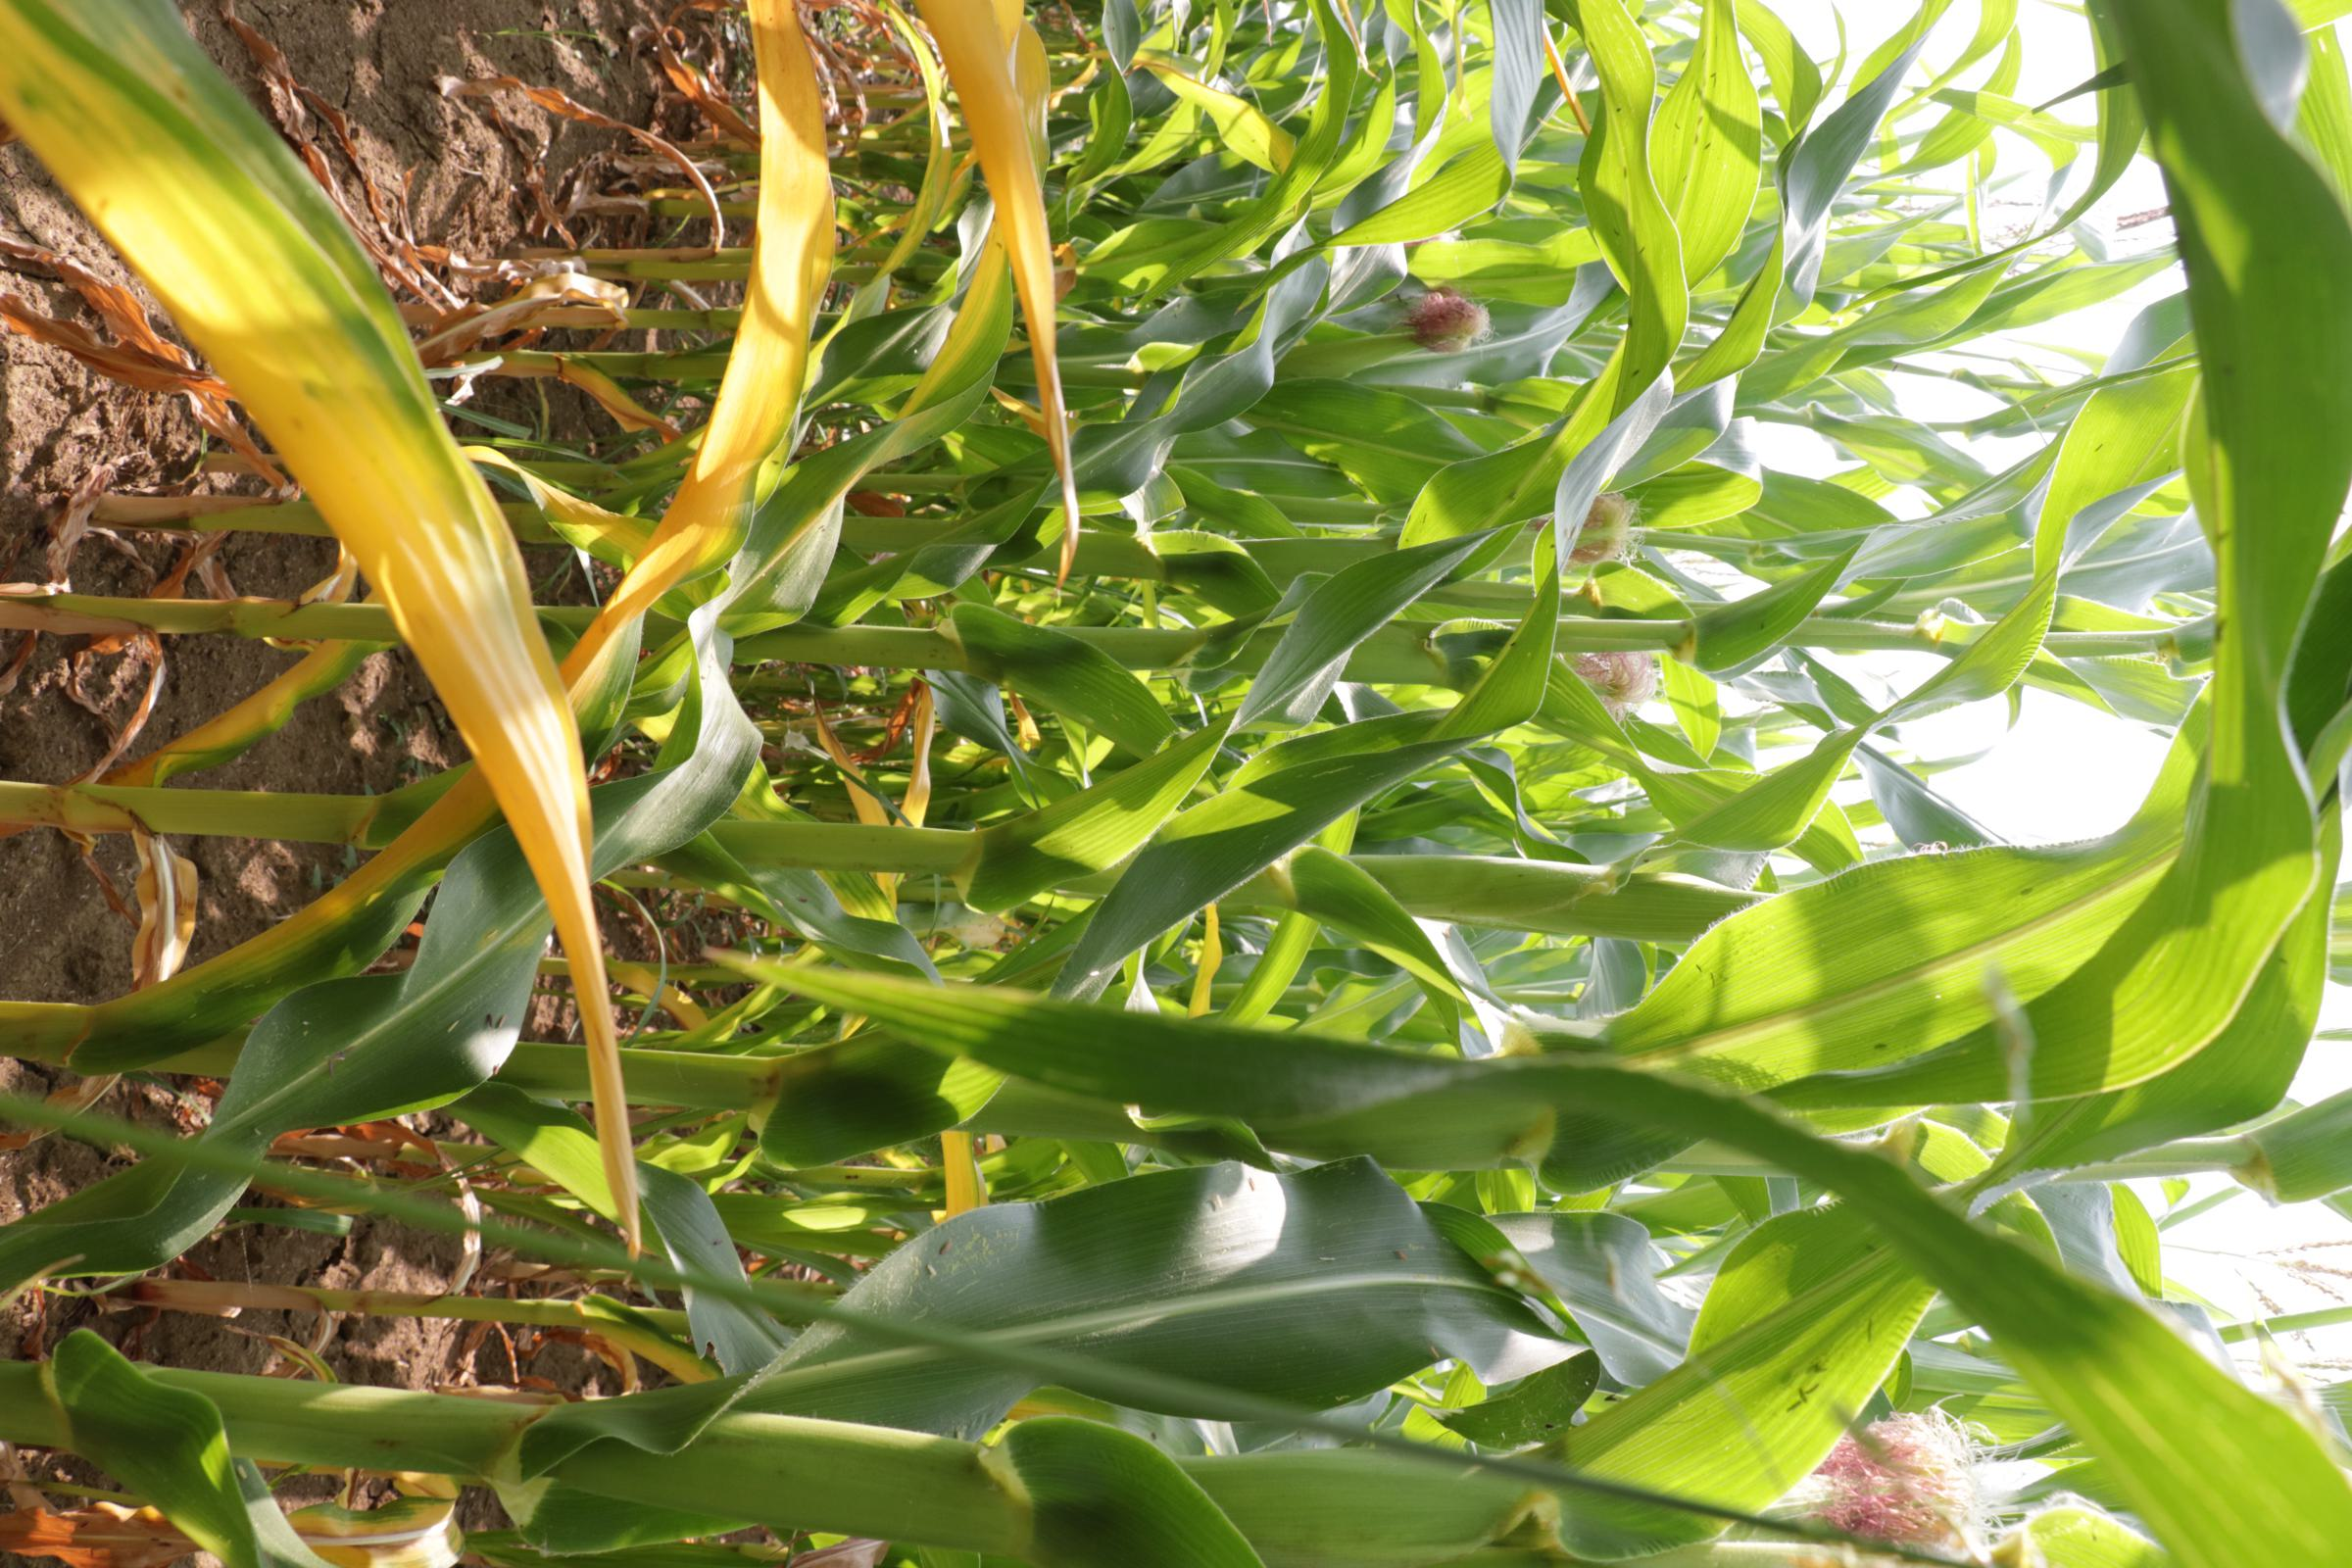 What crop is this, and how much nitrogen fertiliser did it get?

maize, no added nitrogen
